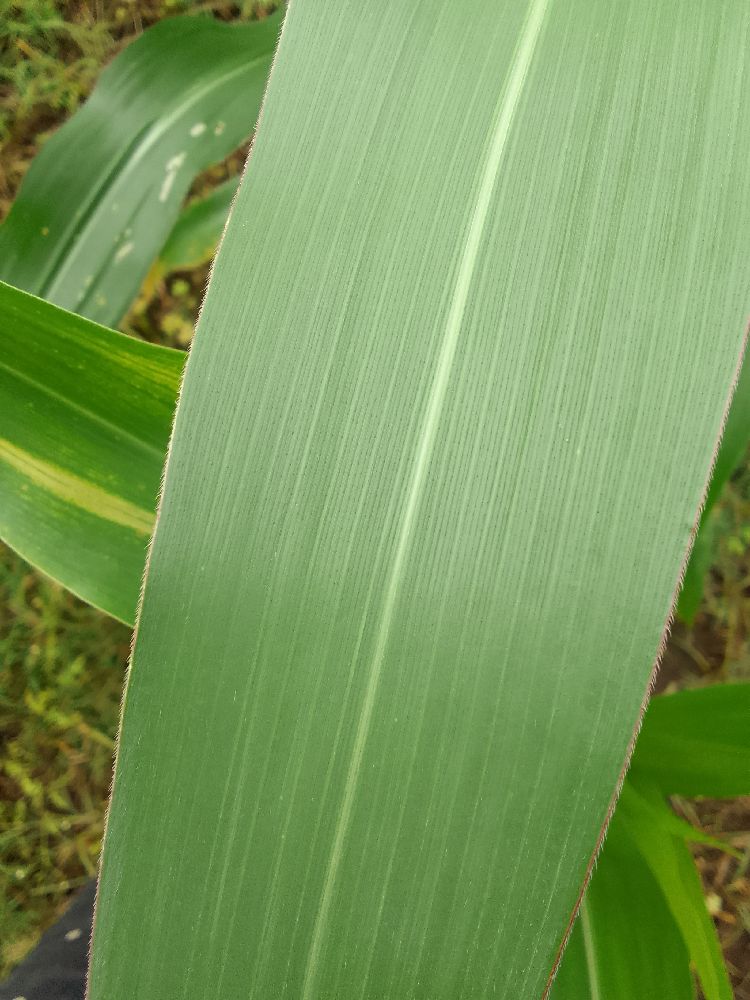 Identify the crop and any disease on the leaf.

maize, healthy
